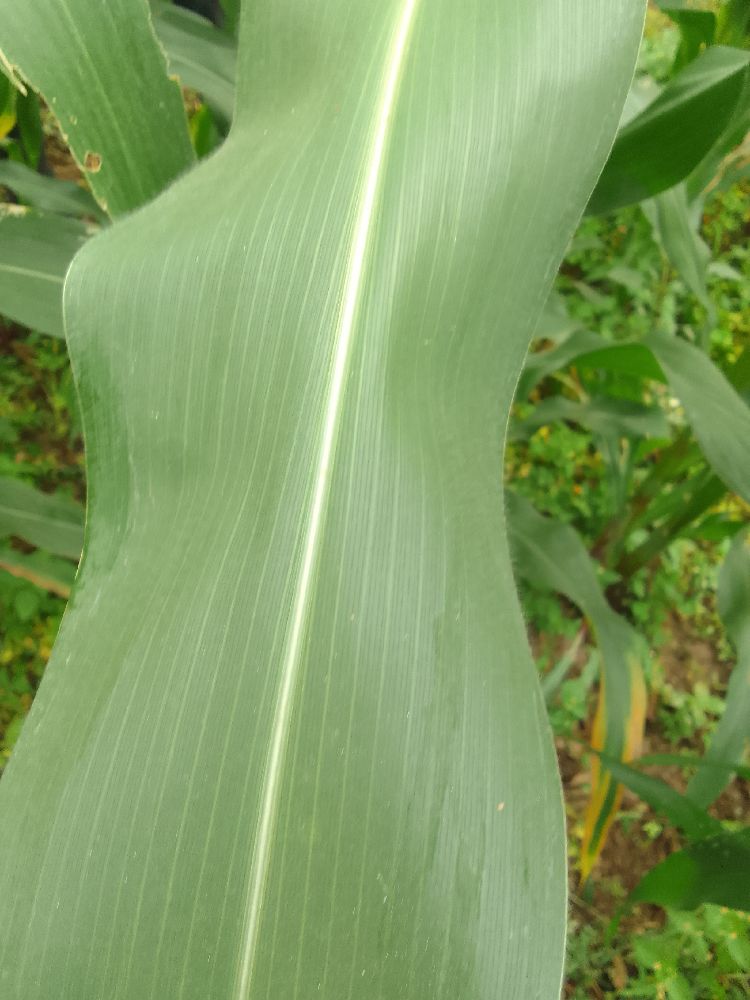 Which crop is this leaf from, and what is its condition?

maize, healthy
